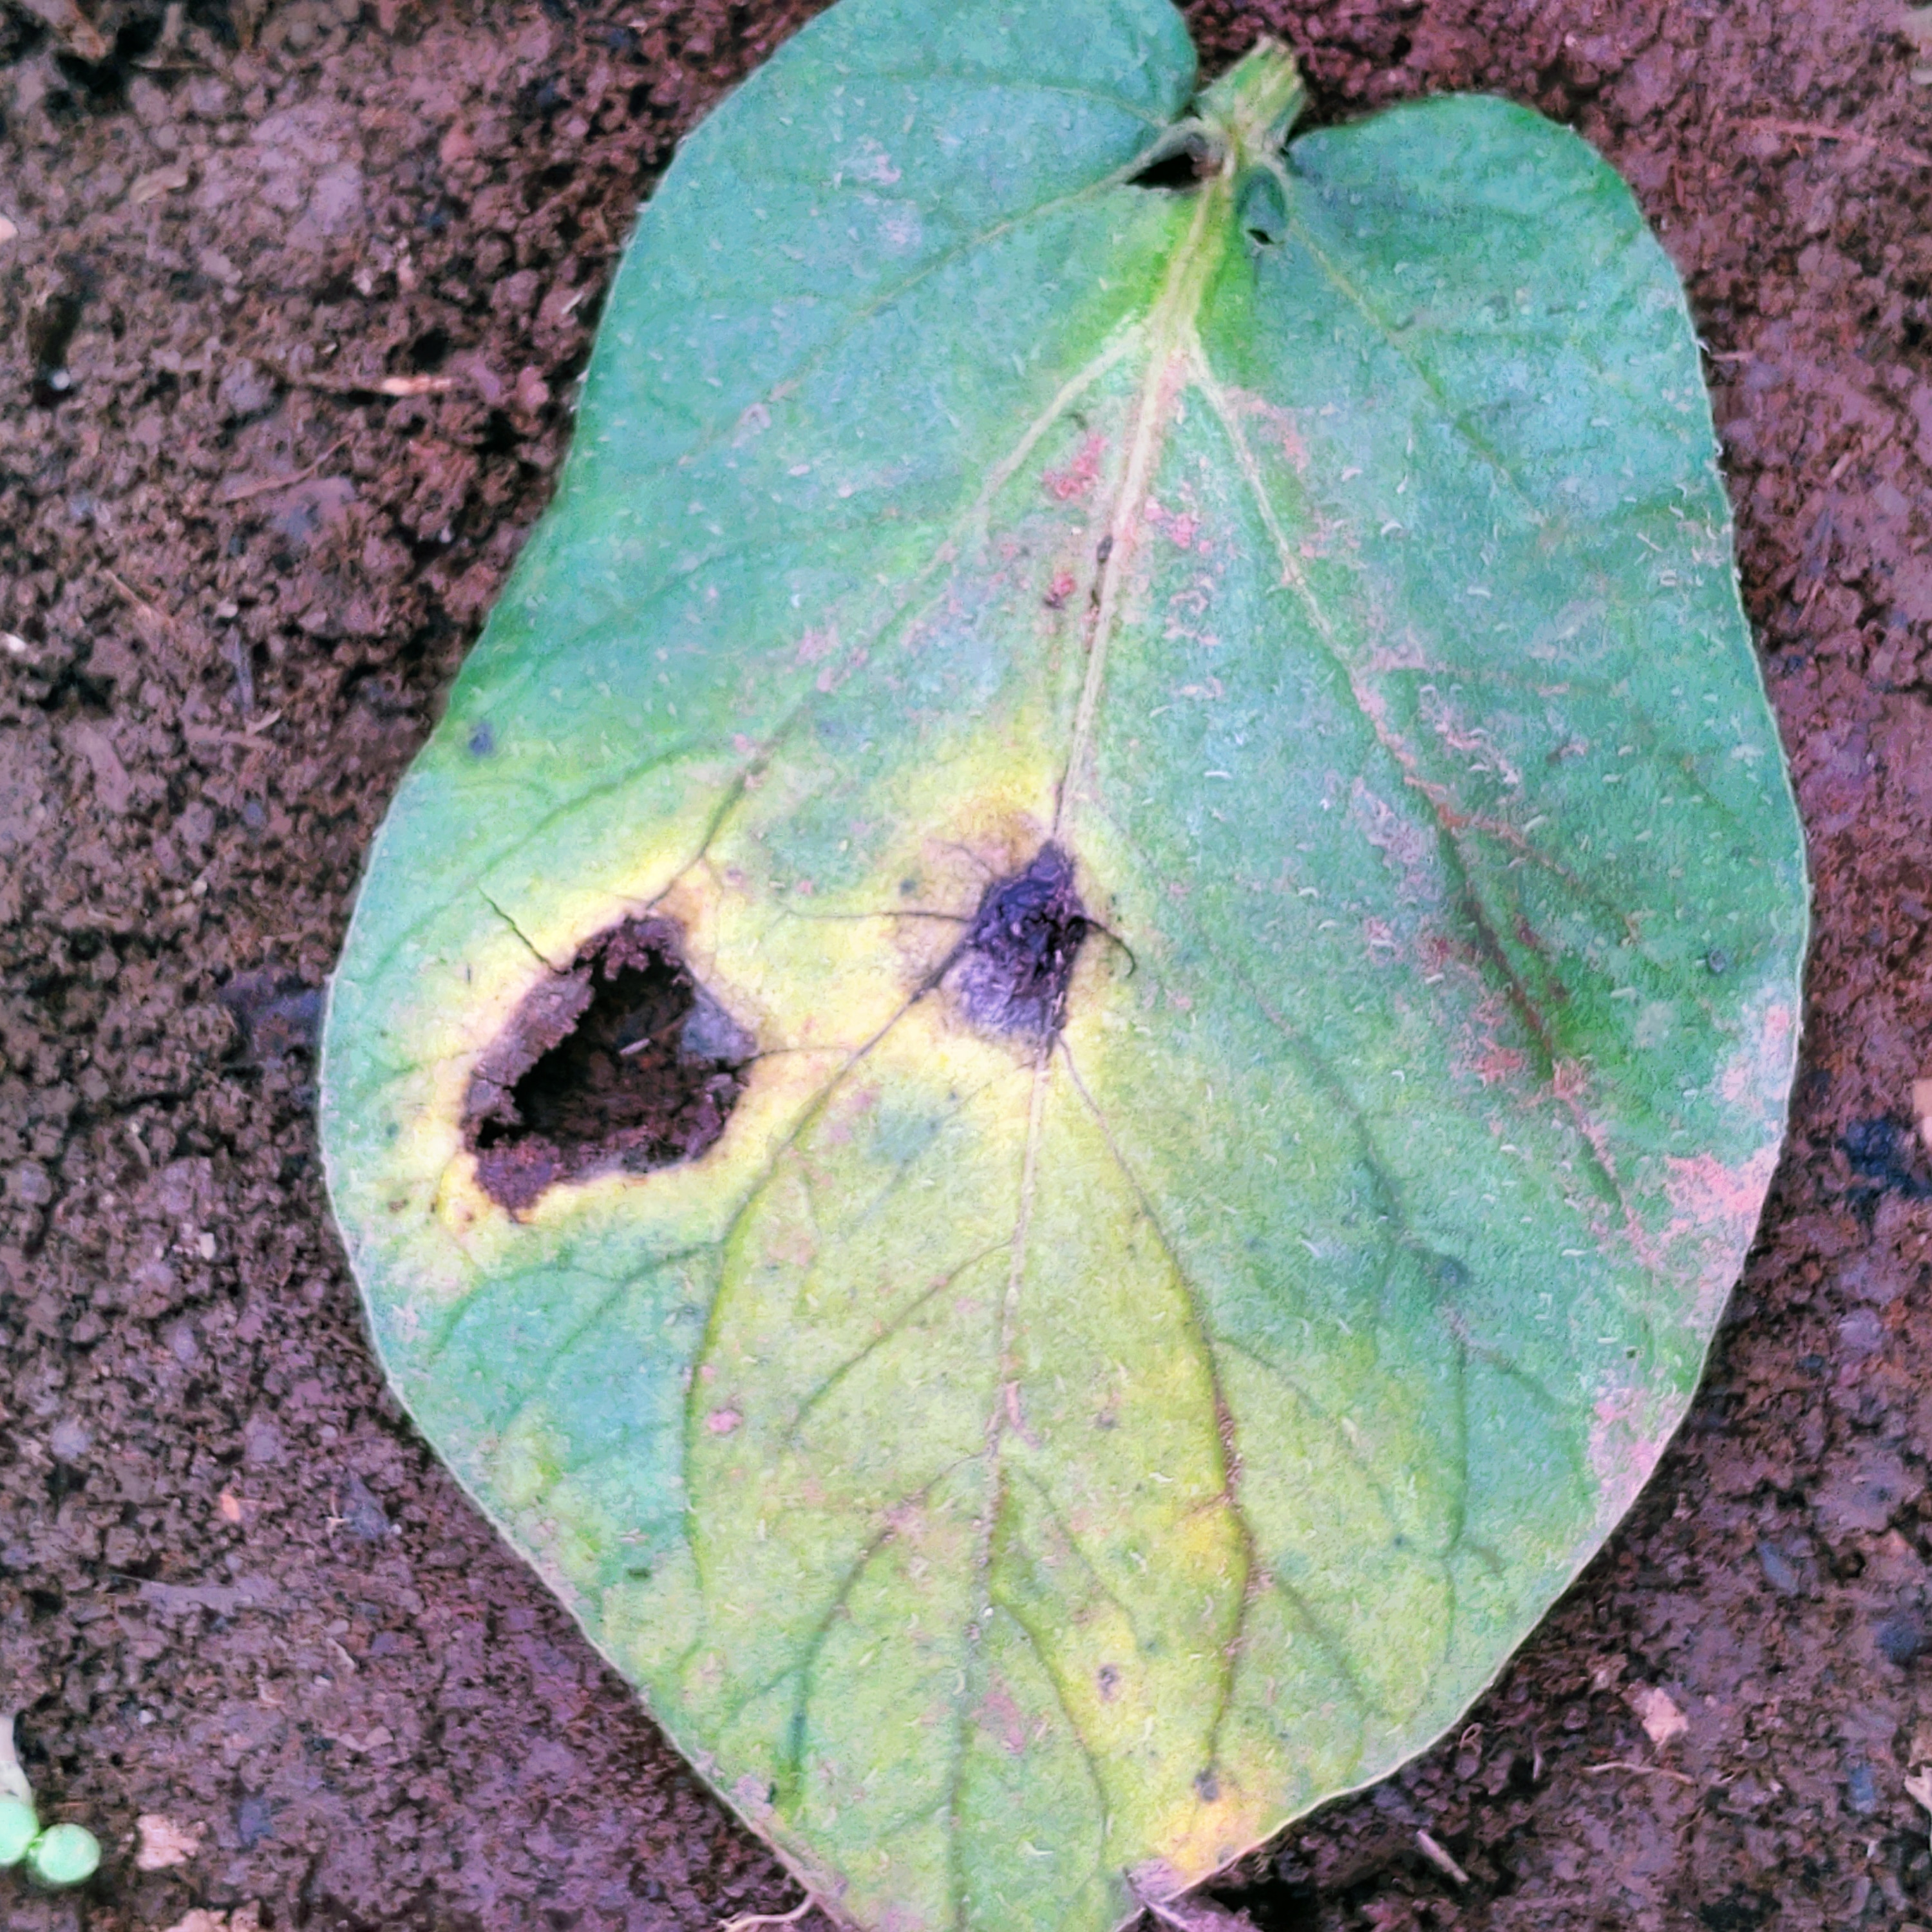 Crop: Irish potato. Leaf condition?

late blight
